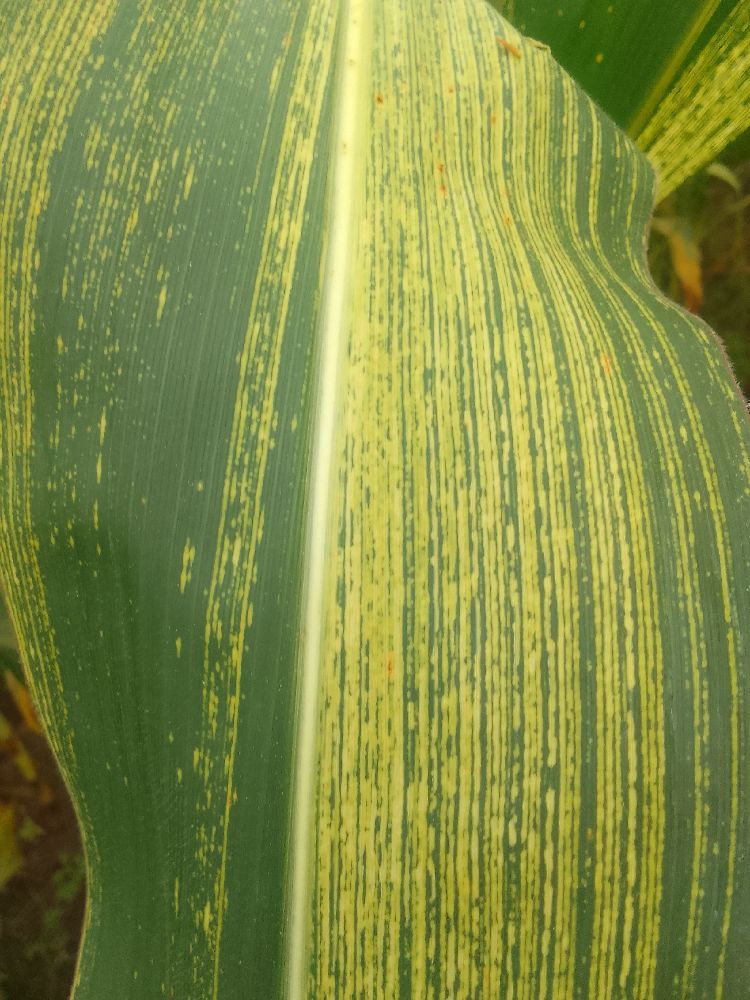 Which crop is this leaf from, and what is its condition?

maize, maize streak virus
